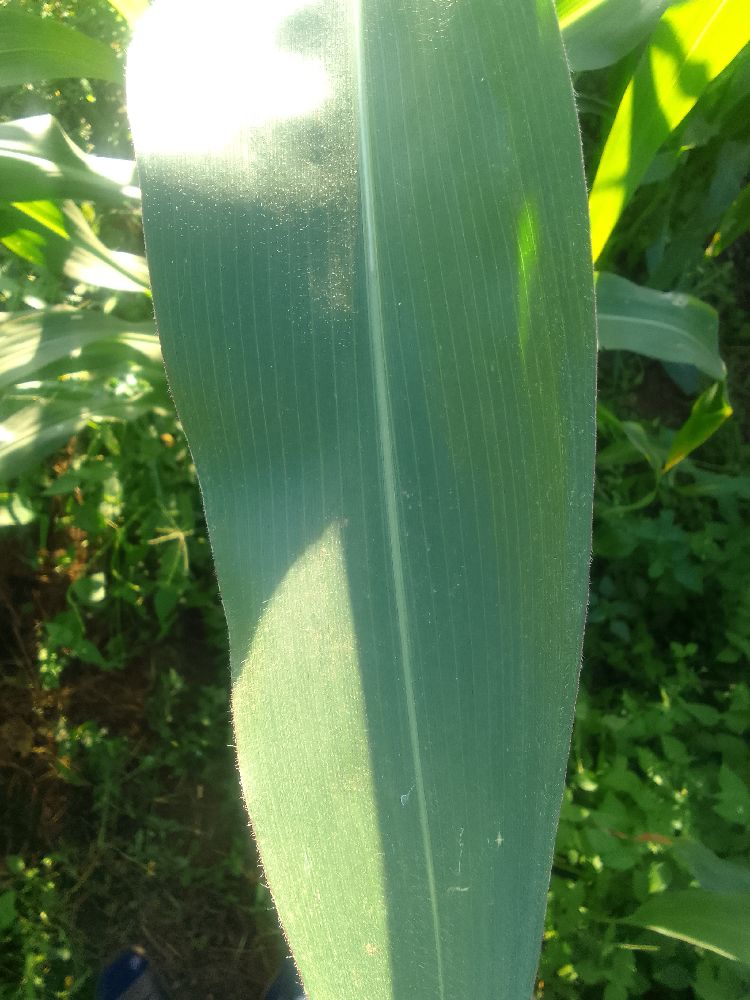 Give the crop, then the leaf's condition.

maize, healthy
